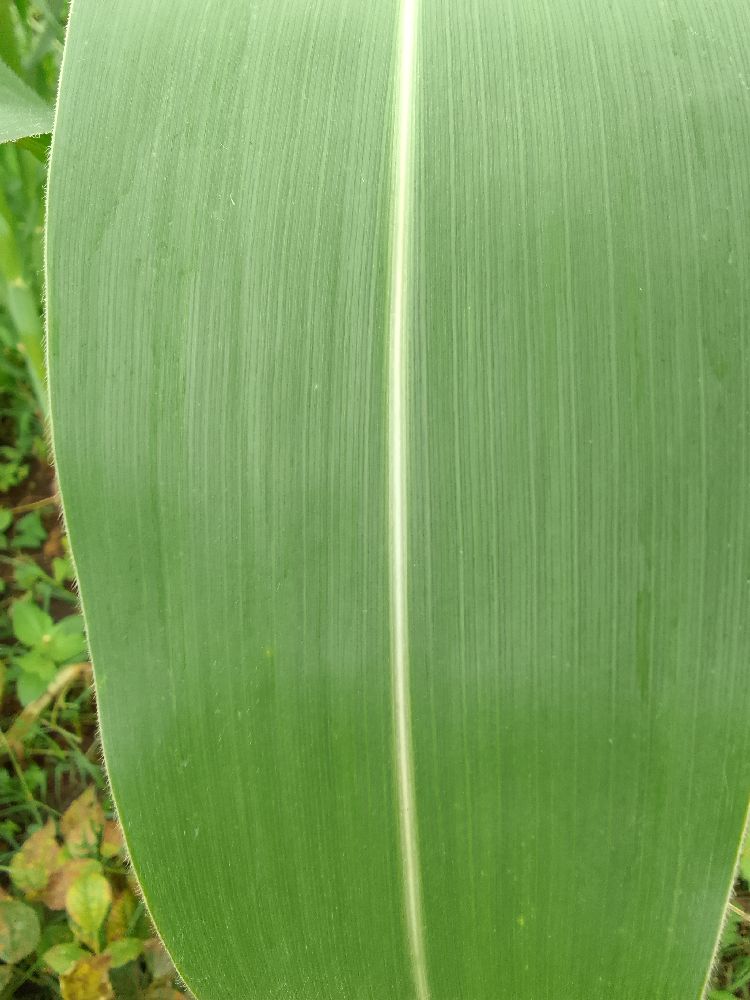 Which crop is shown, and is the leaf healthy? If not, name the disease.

maize, healthy
